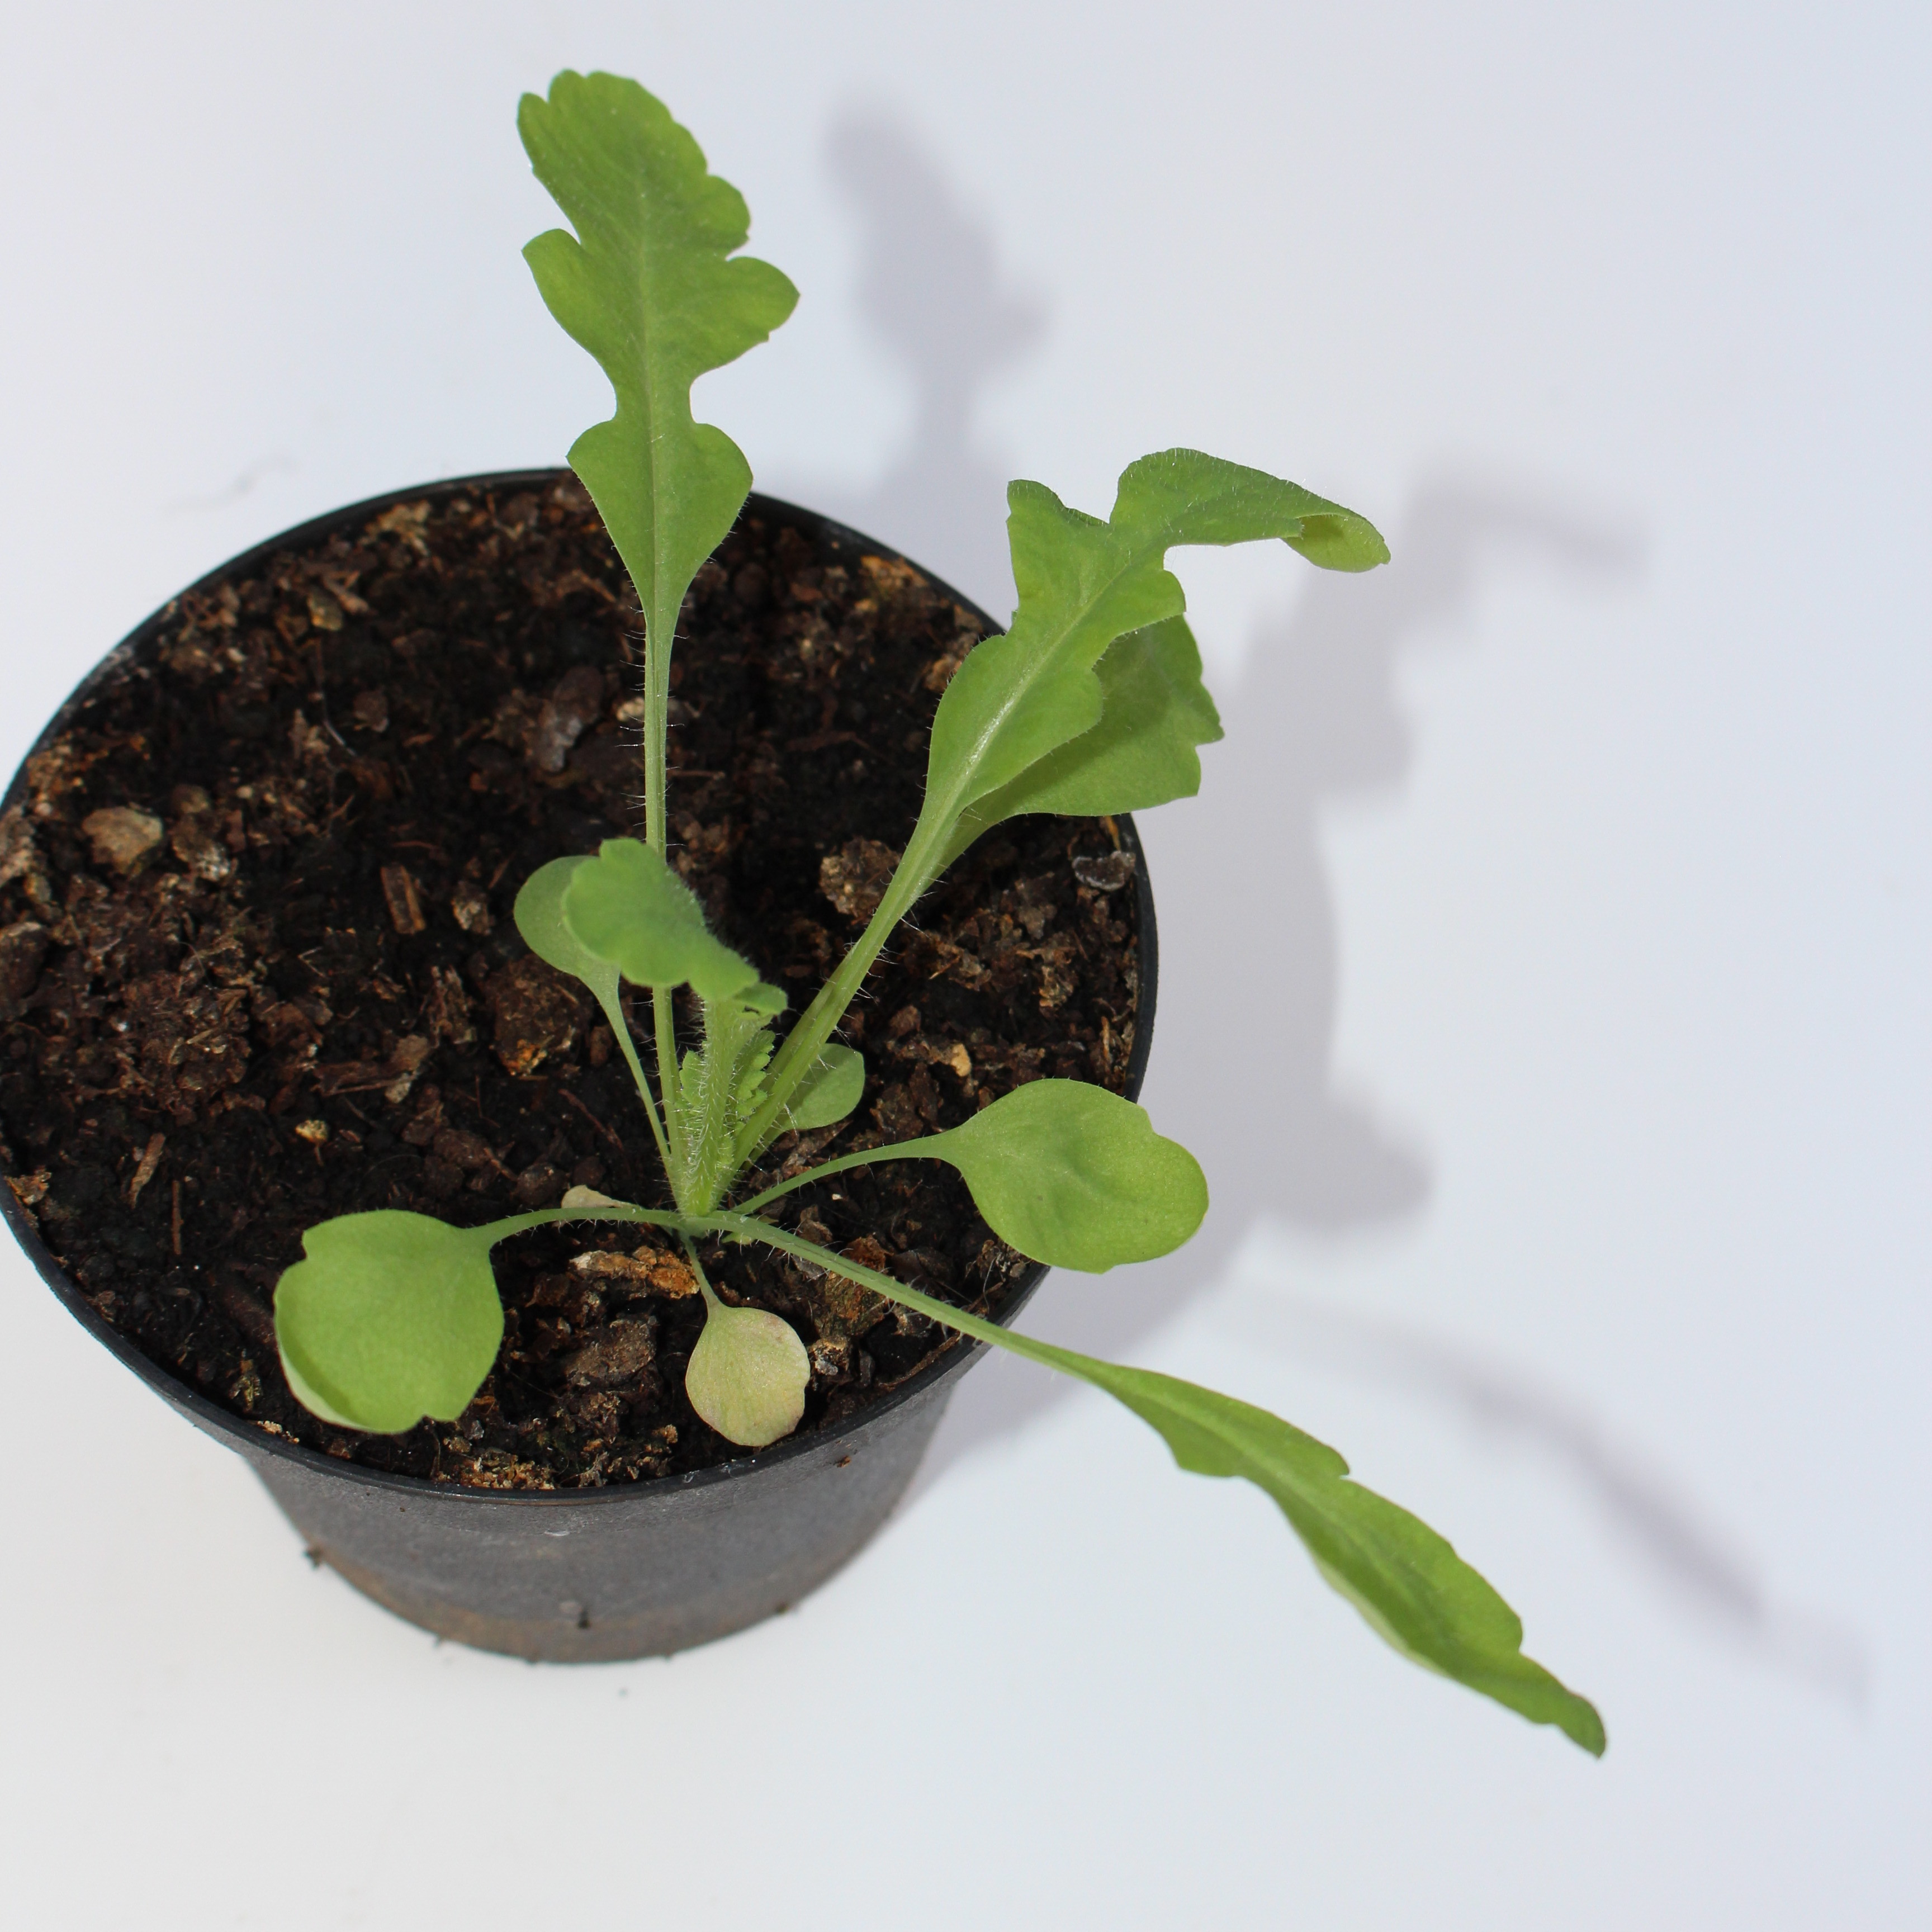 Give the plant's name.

Papaver rhoeas
